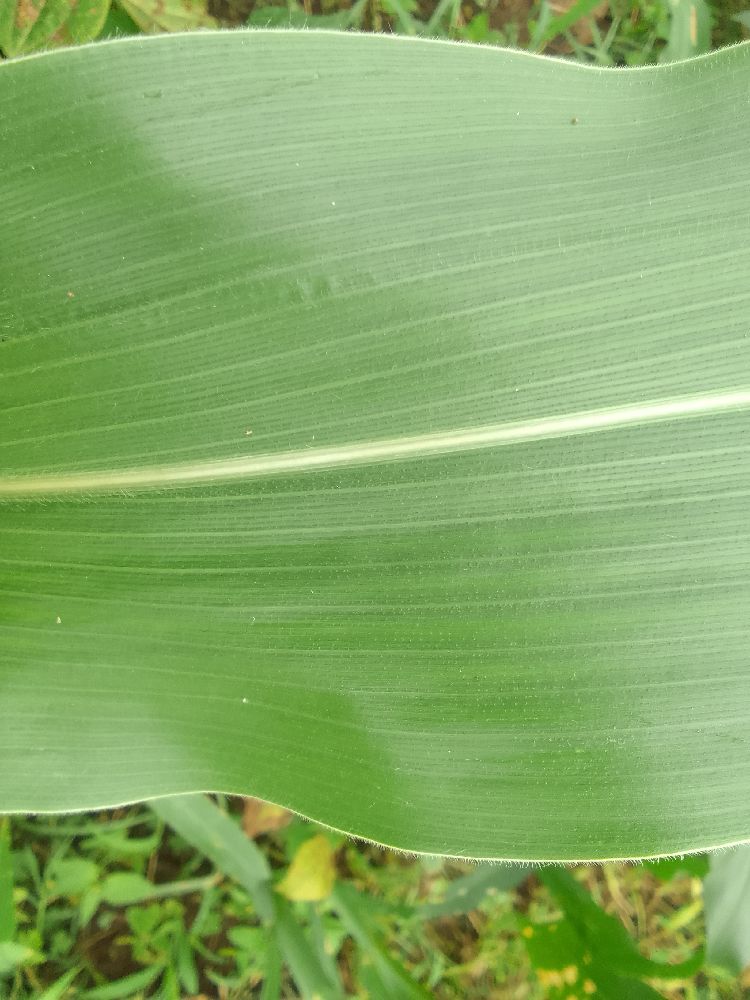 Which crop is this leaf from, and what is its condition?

maize, healthy
